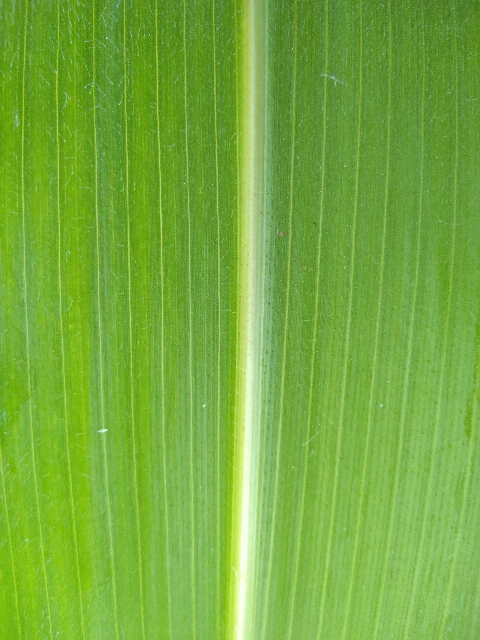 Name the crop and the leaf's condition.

maize, healthy
